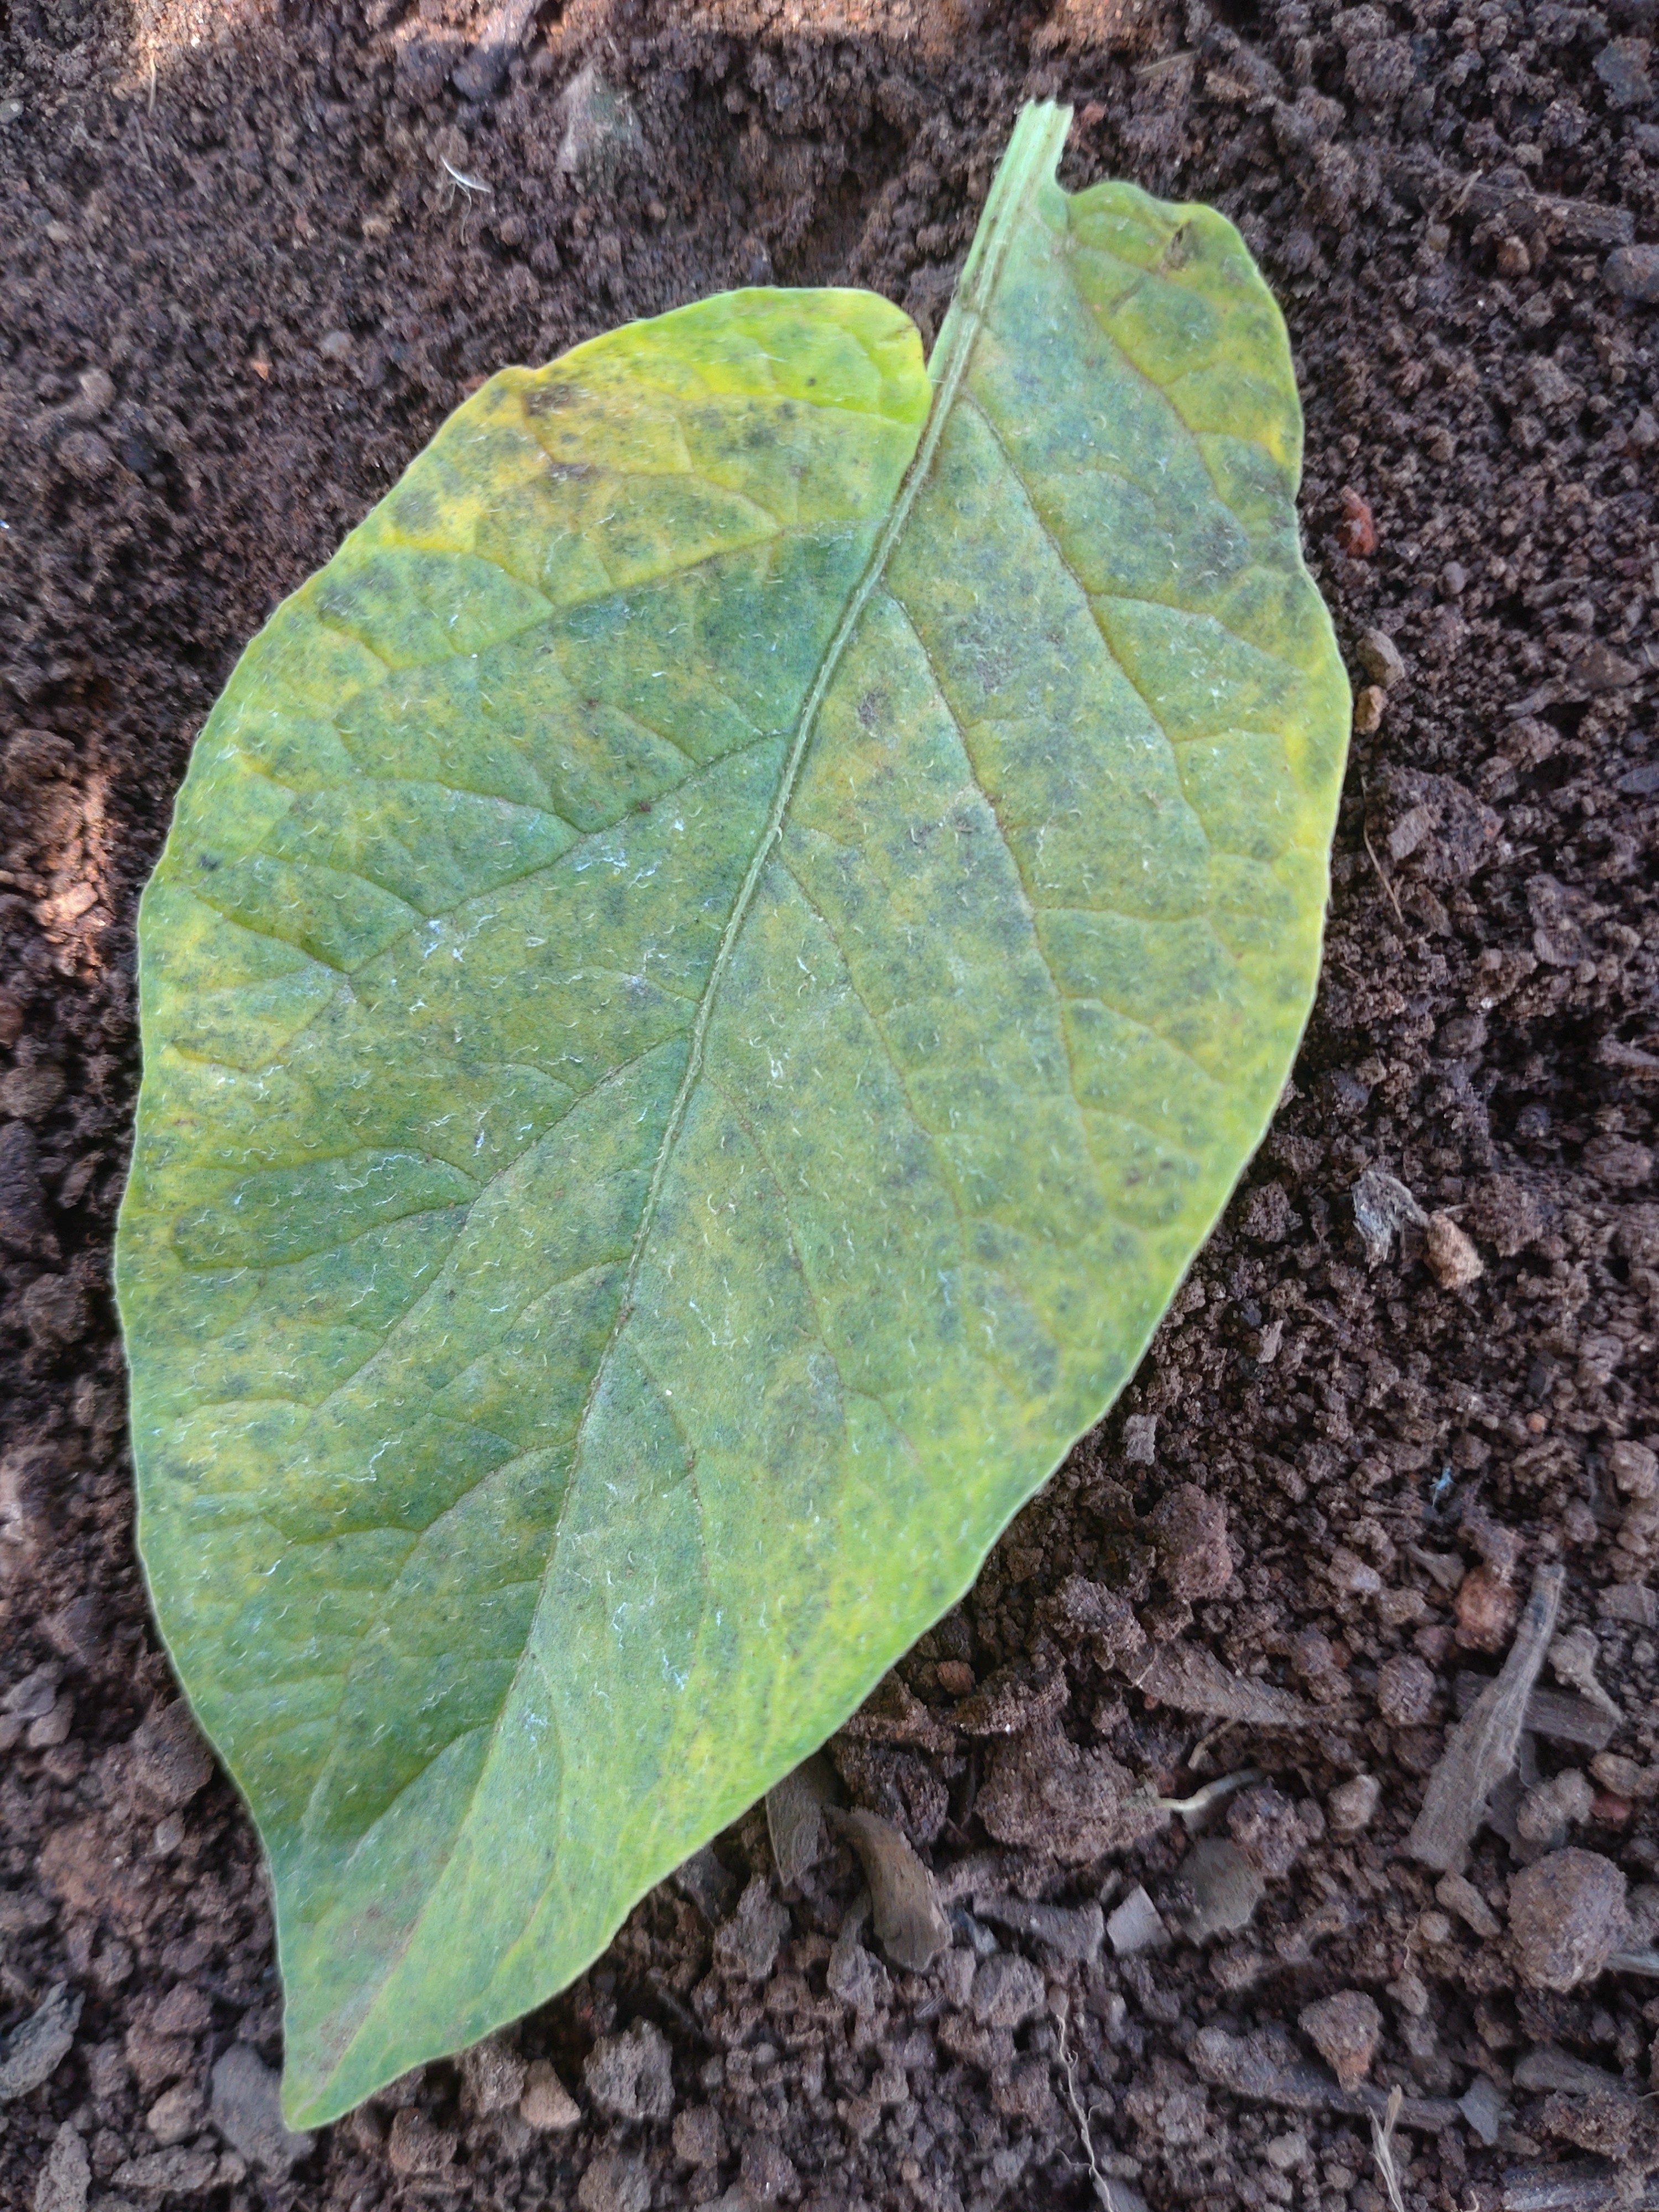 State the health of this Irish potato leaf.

late blight
